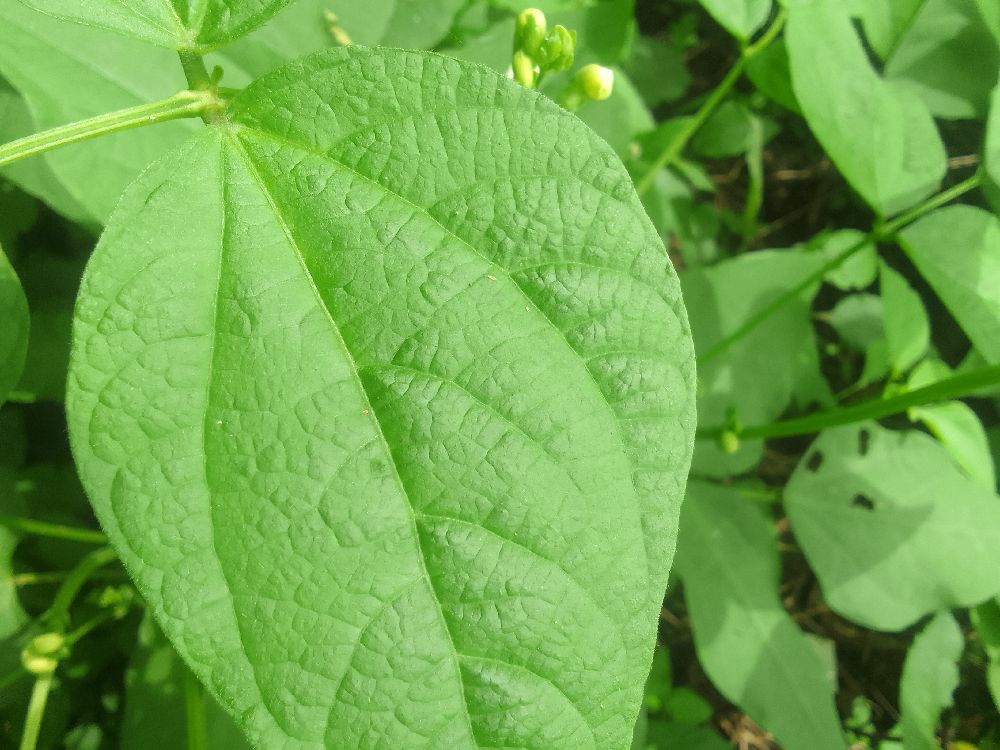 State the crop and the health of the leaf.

common bean, healthy
